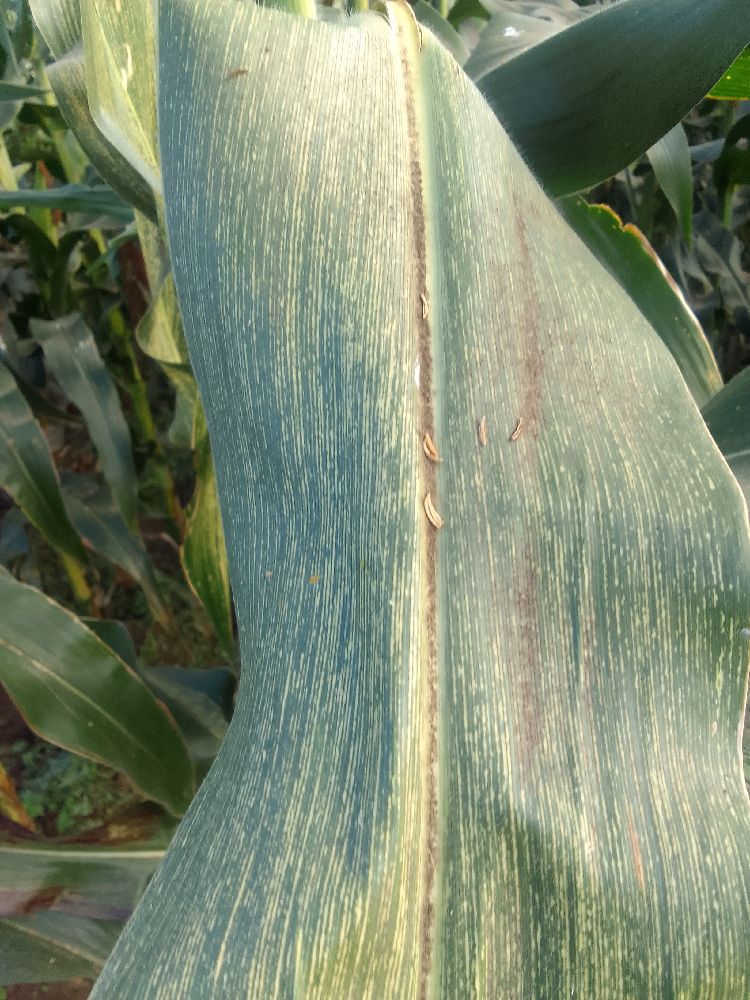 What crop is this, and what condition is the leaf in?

maize, maize streak virus
